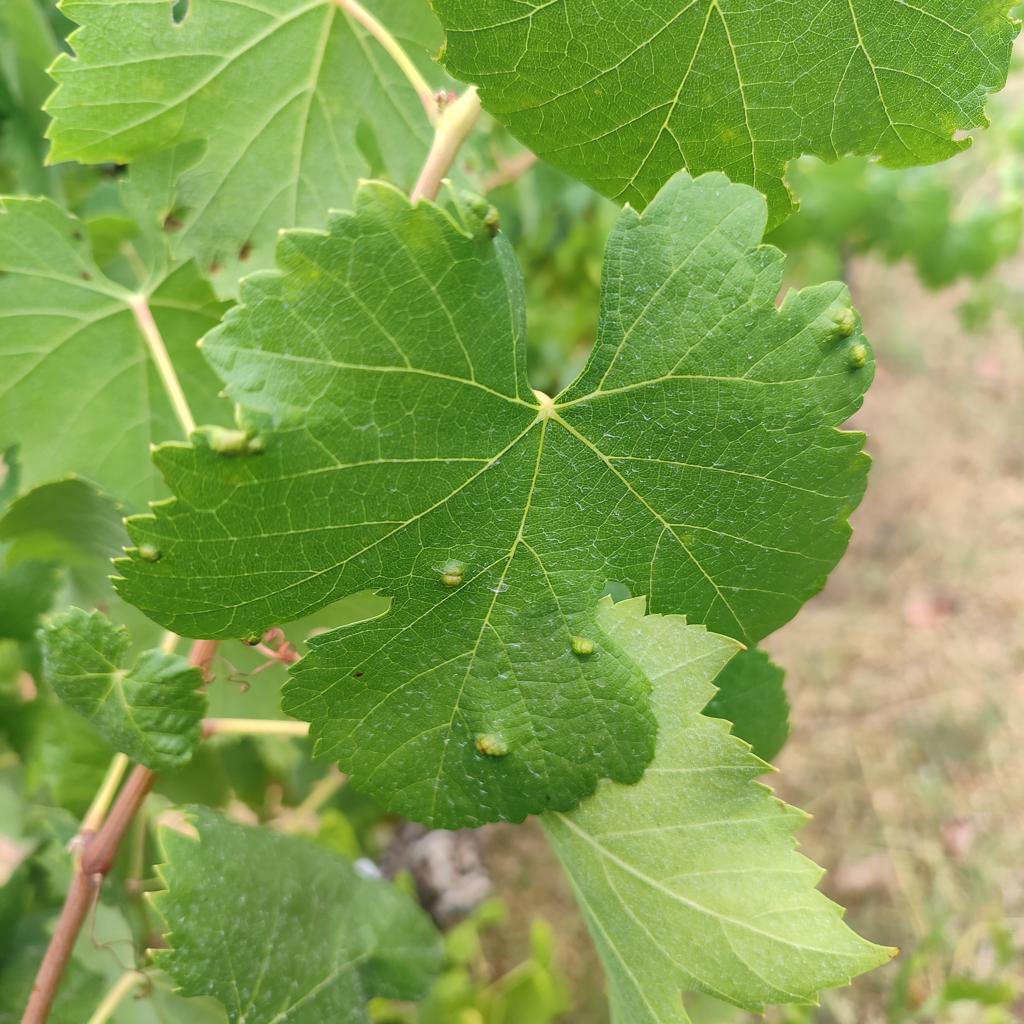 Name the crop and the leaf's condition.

grapevine, erineum mite
